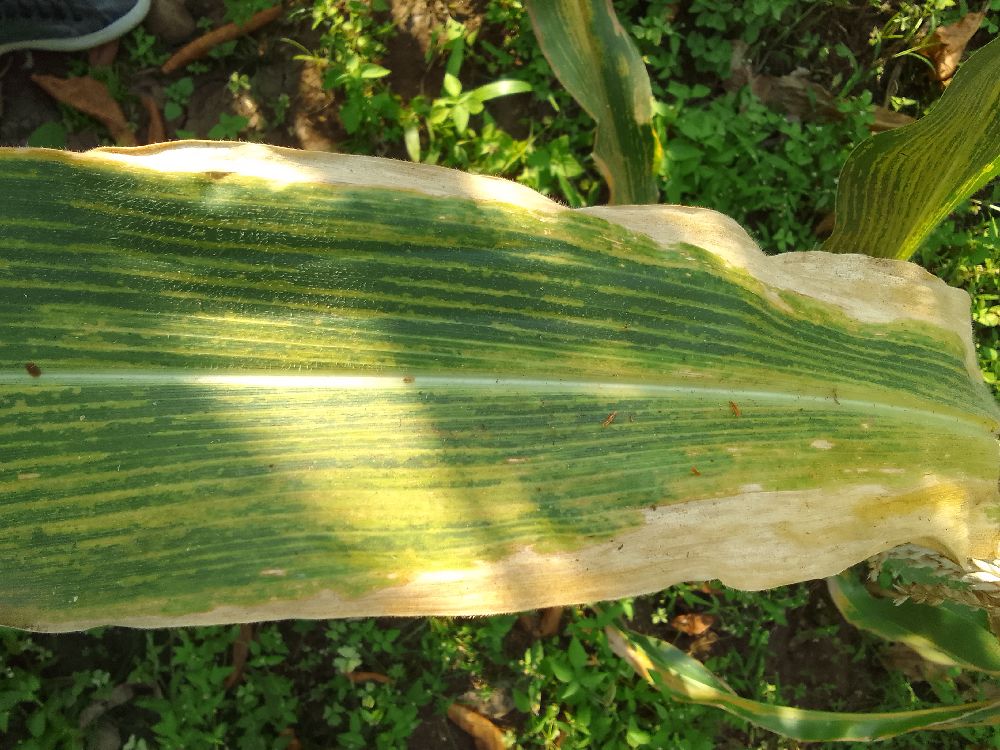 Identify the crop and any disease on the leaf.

maize, maize lethal necrosis
